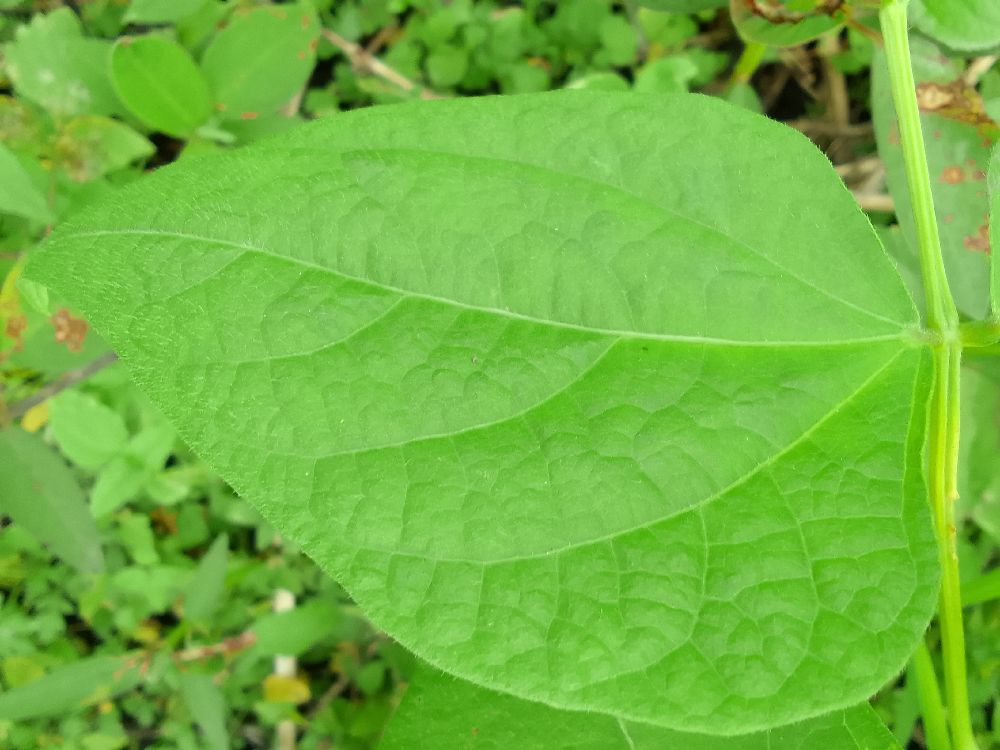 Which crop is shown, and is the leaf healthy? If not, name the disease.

common bean, healthy
